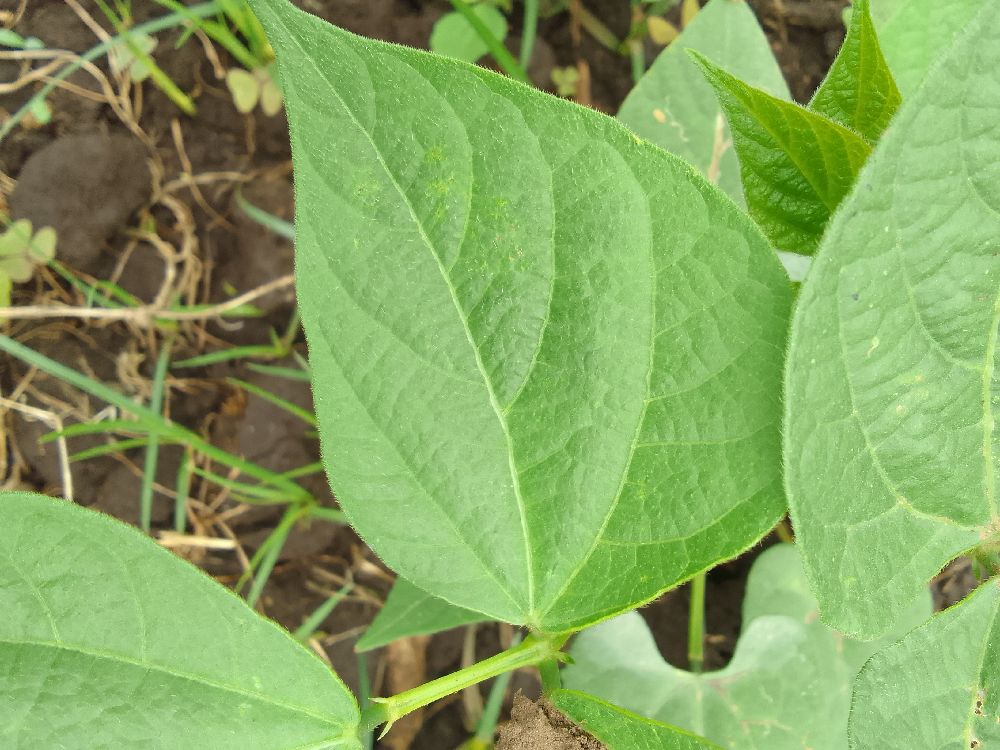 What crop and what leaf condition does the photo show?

common bean, healthy
